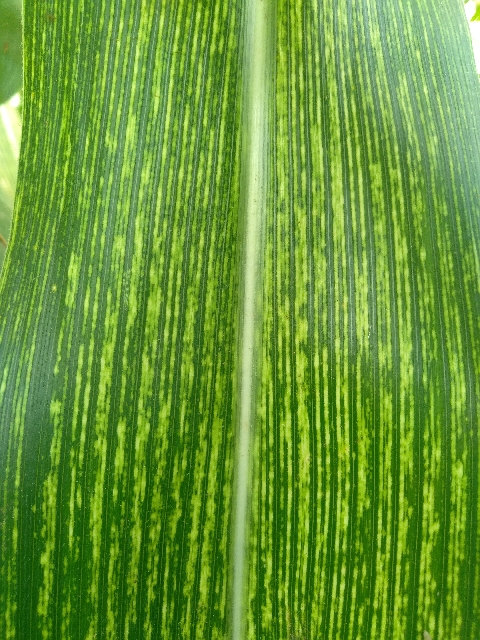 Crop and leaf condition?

maize, maize streak virus
